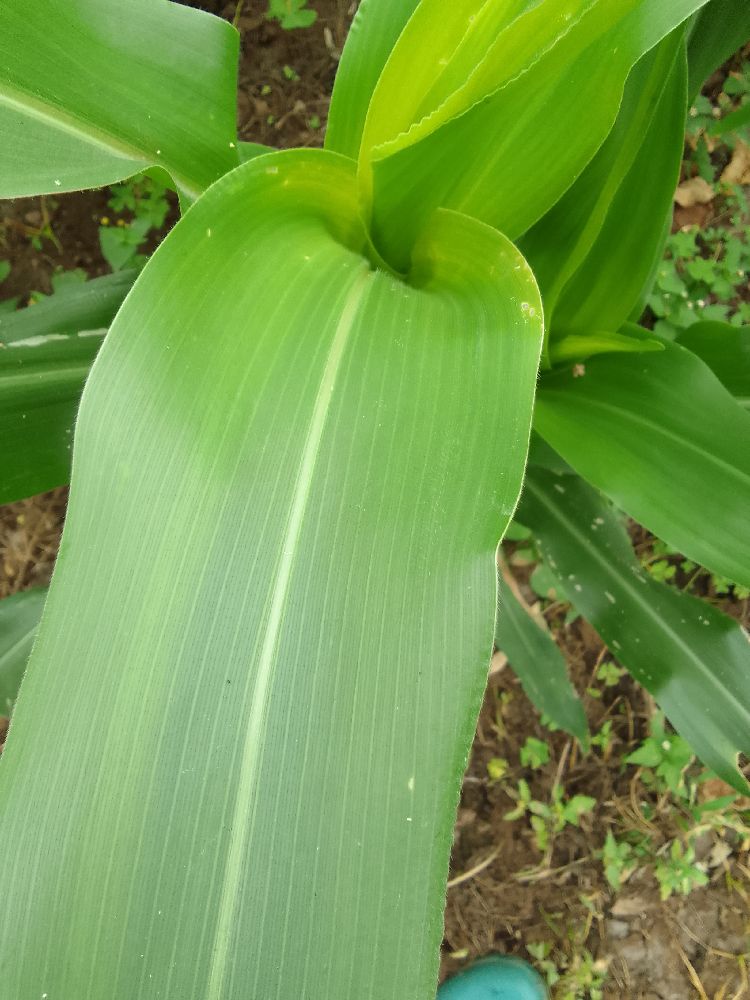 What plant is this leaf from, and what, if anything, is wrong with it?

maize, healthy
